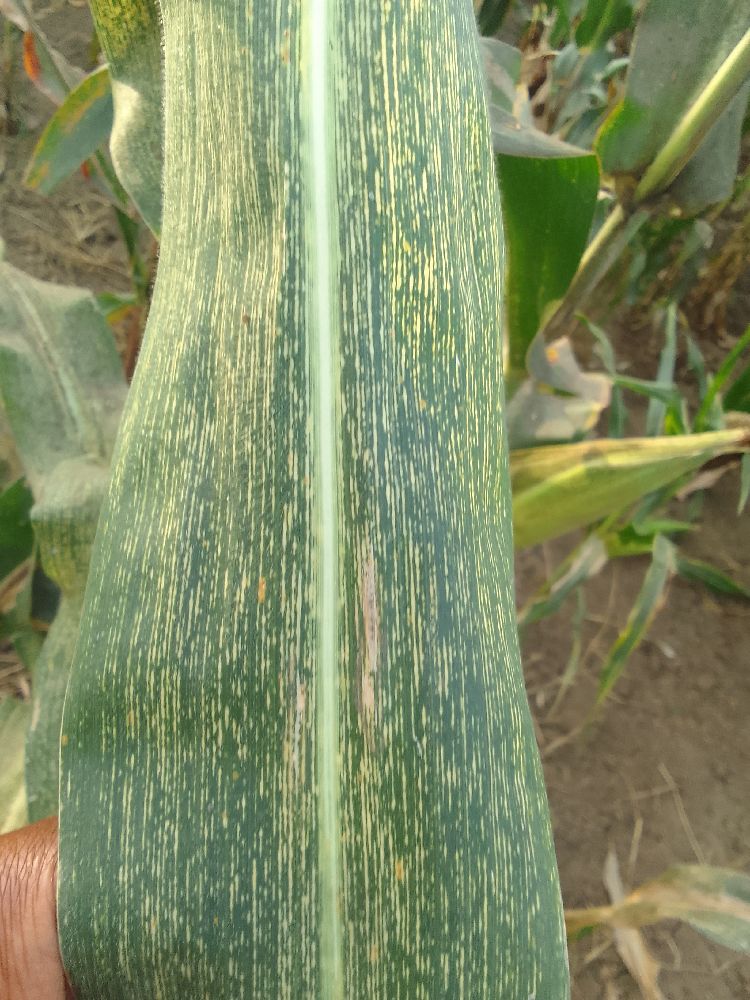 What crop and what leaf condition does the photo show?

maize, maize streak virus
